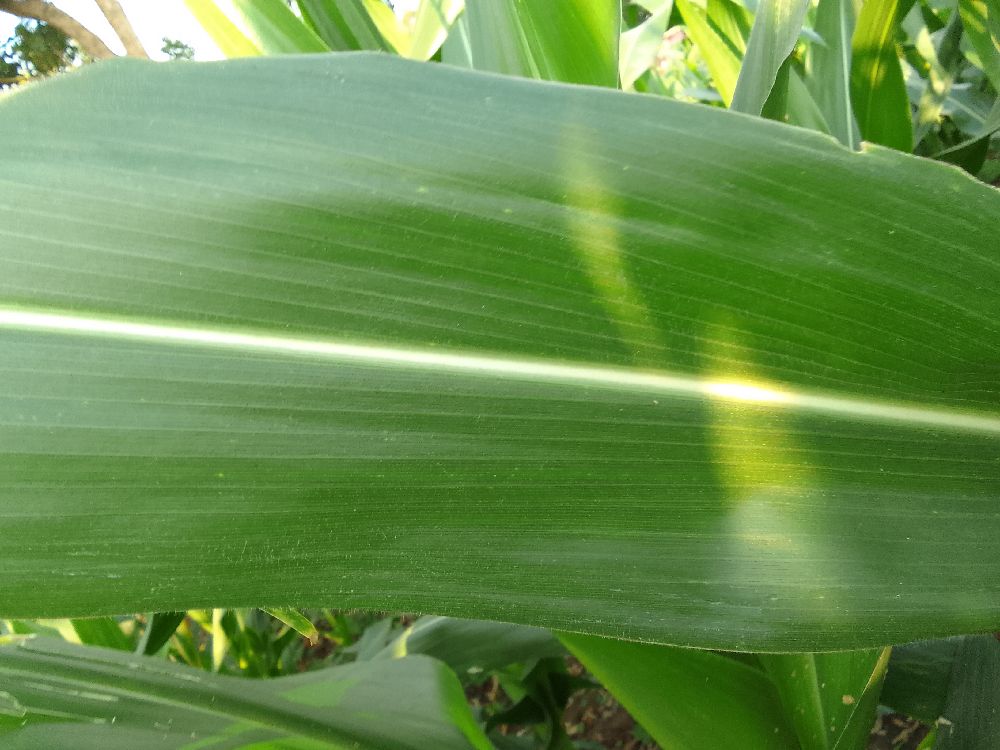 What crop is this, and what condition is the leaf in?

maize, healthy
